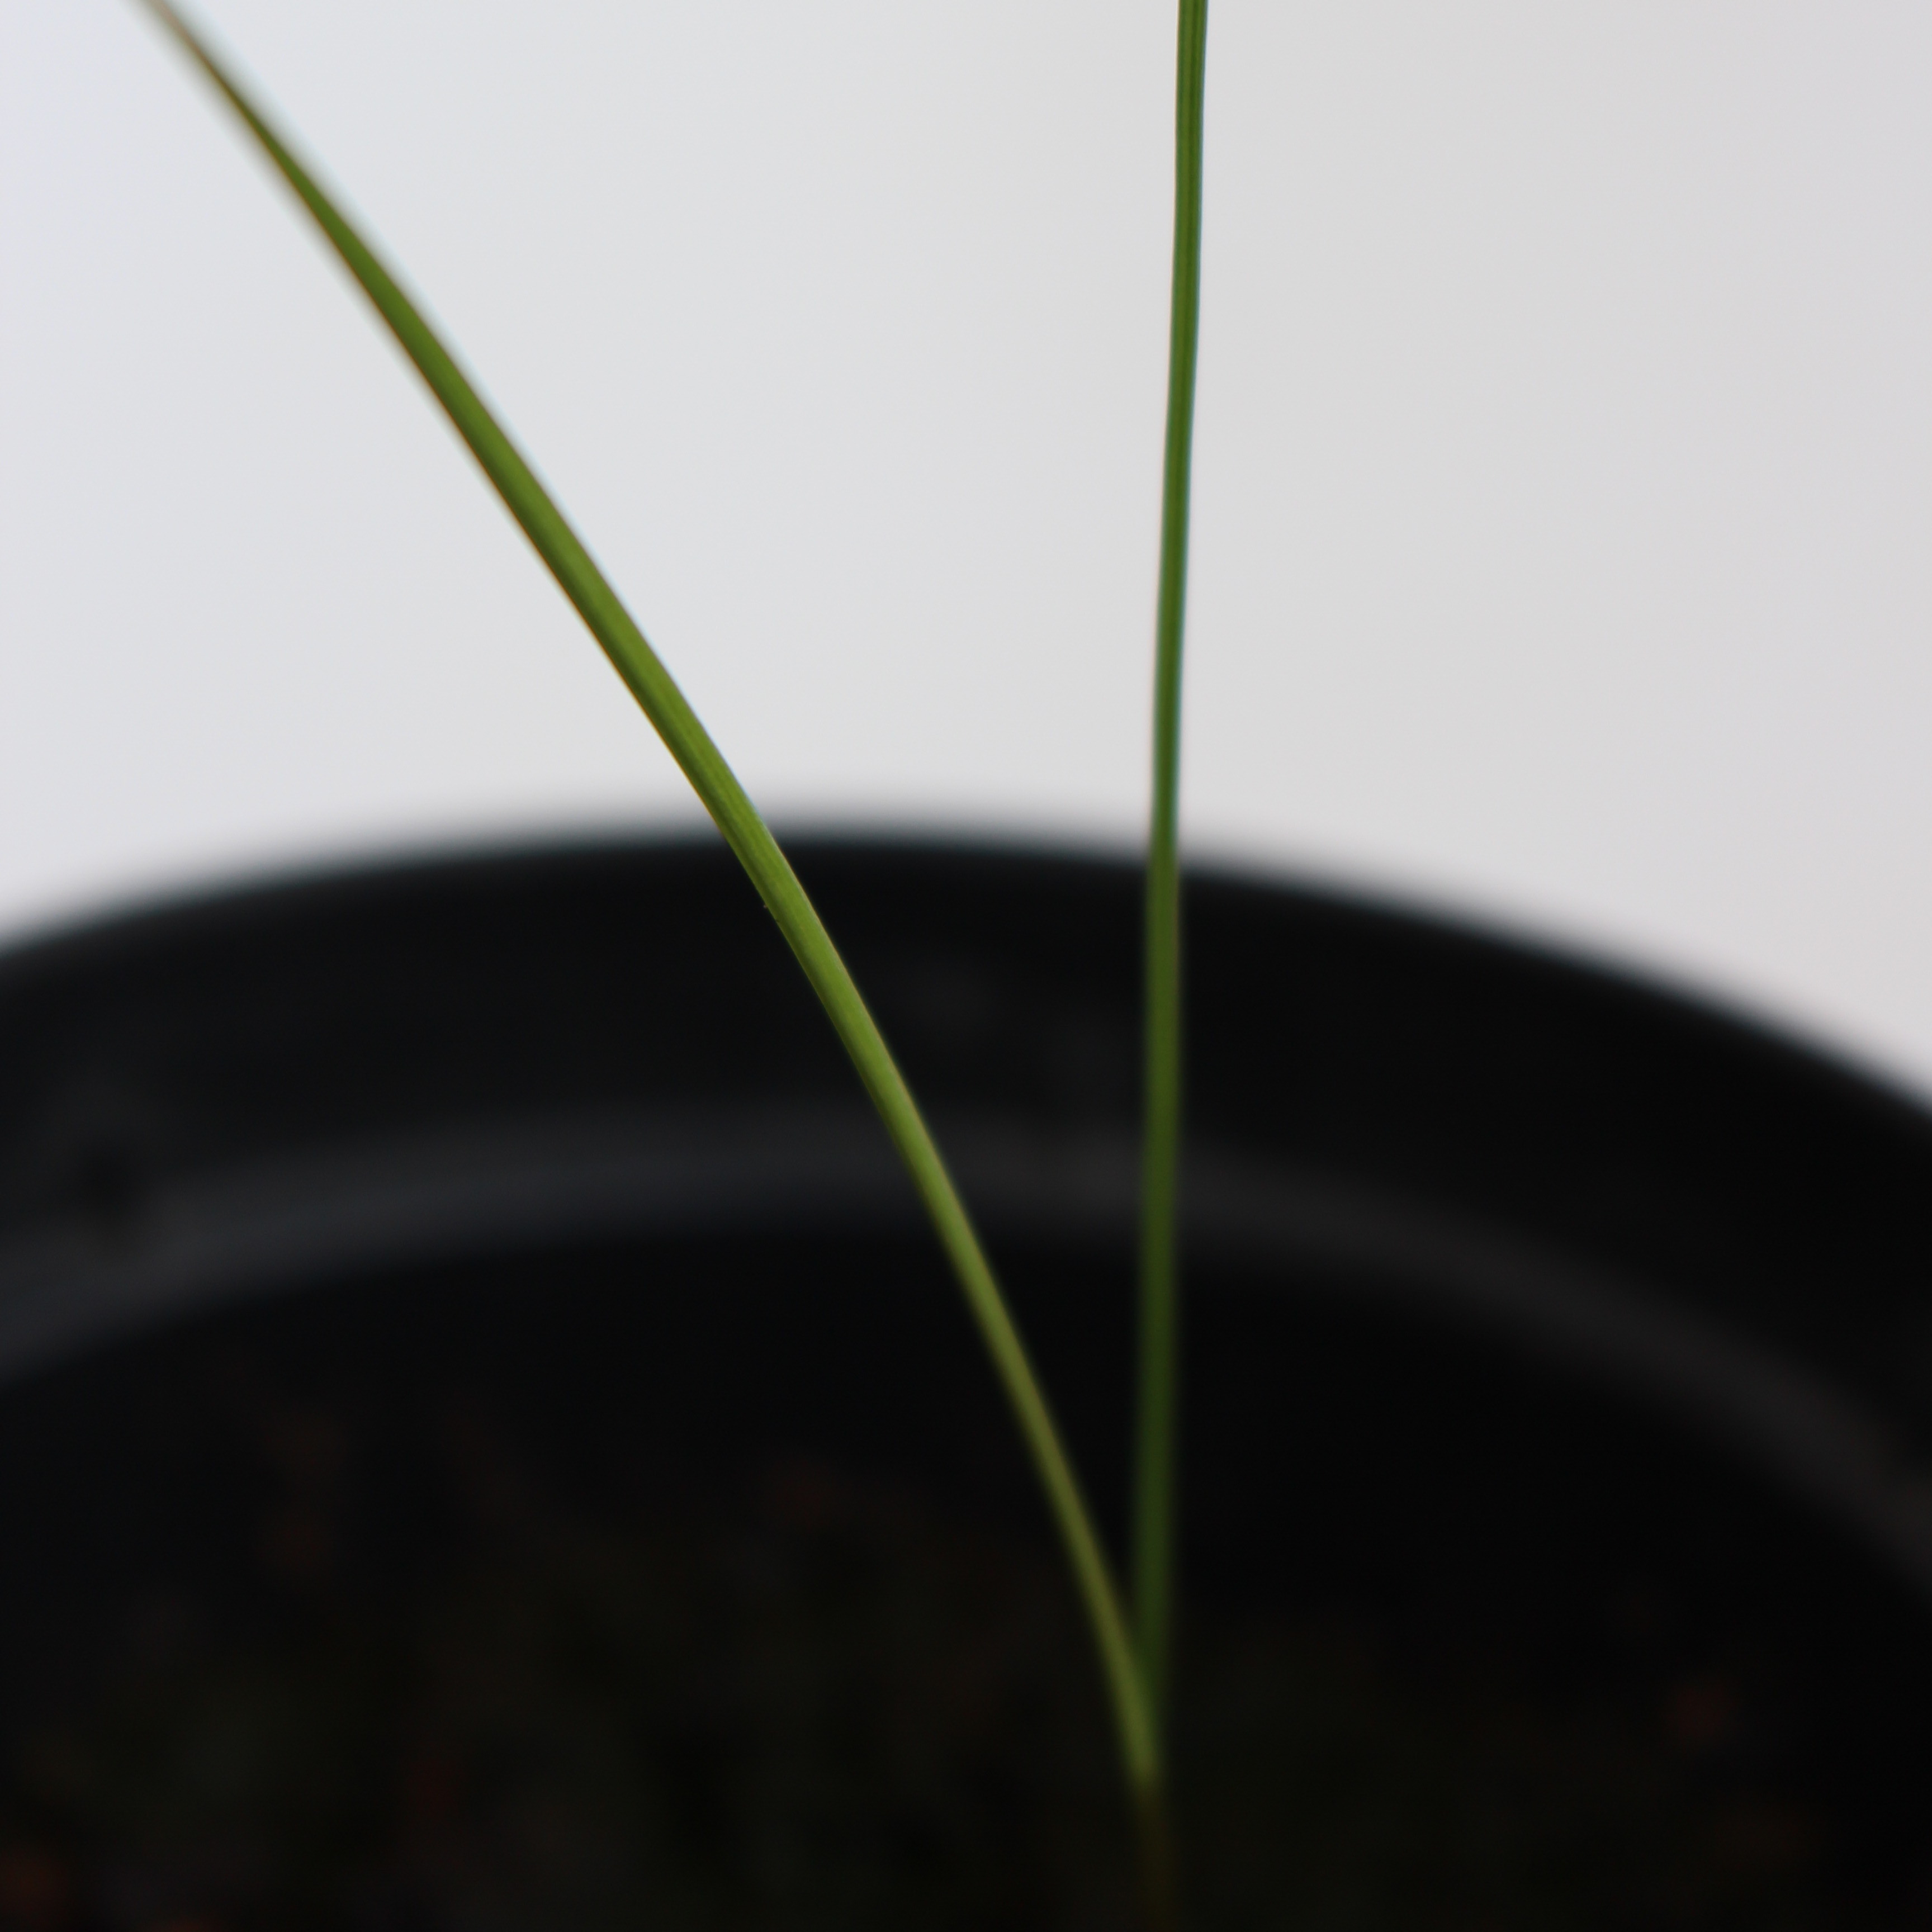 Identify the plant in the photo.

Lolium multiflorum
